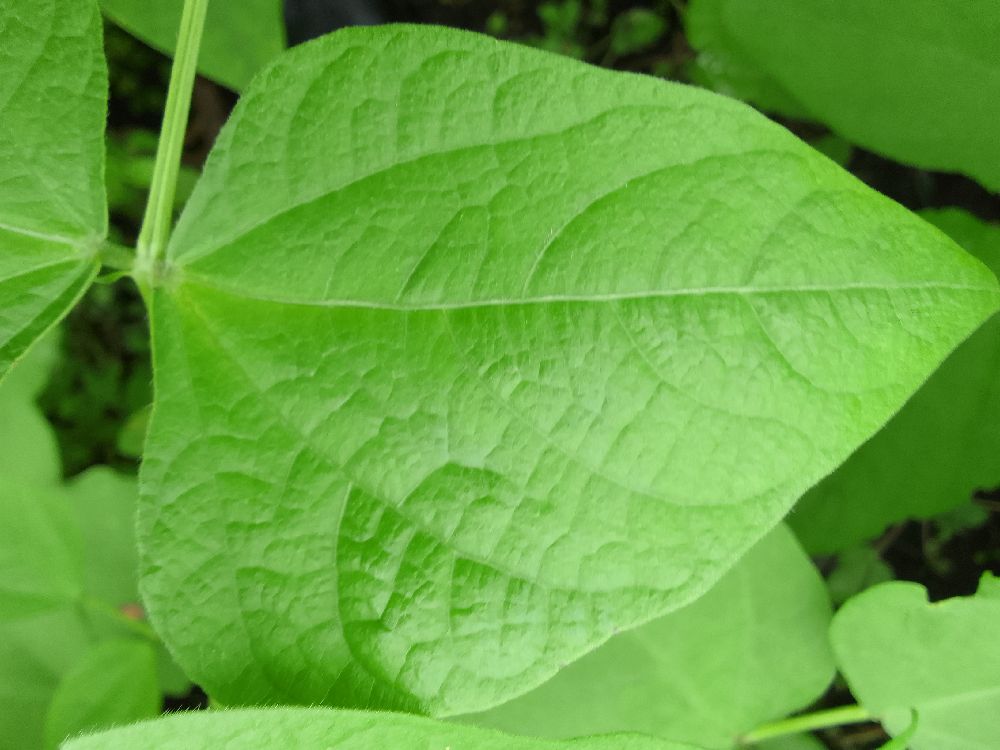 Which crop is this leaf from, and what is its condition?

common bean, healthy
